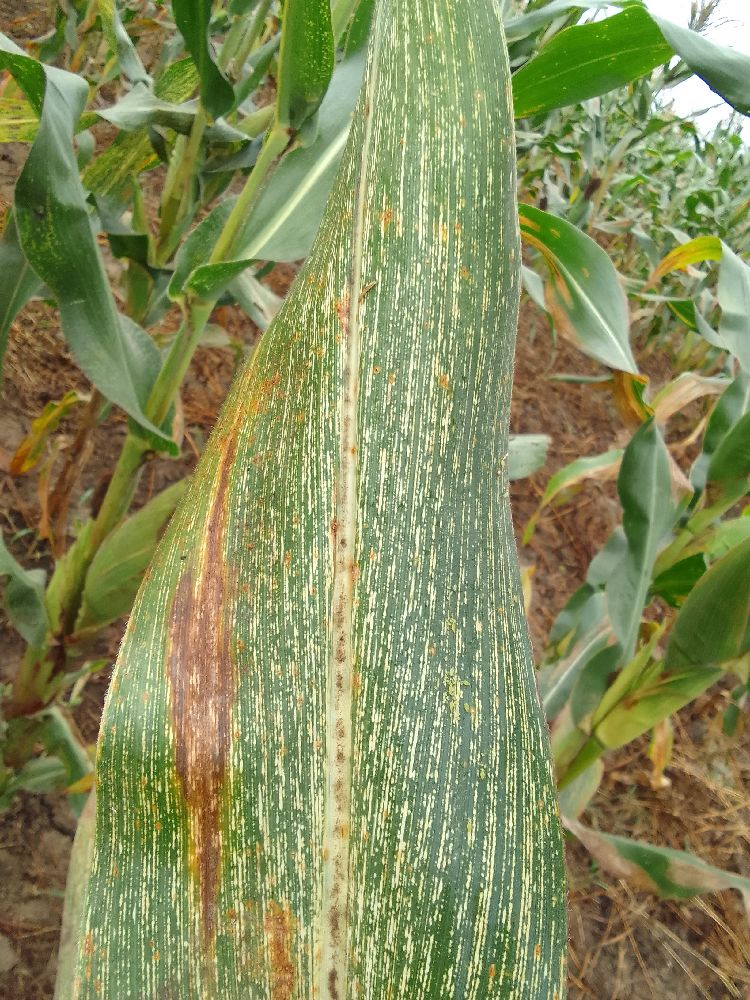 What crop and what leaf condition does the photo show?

maize, maize streak virus
